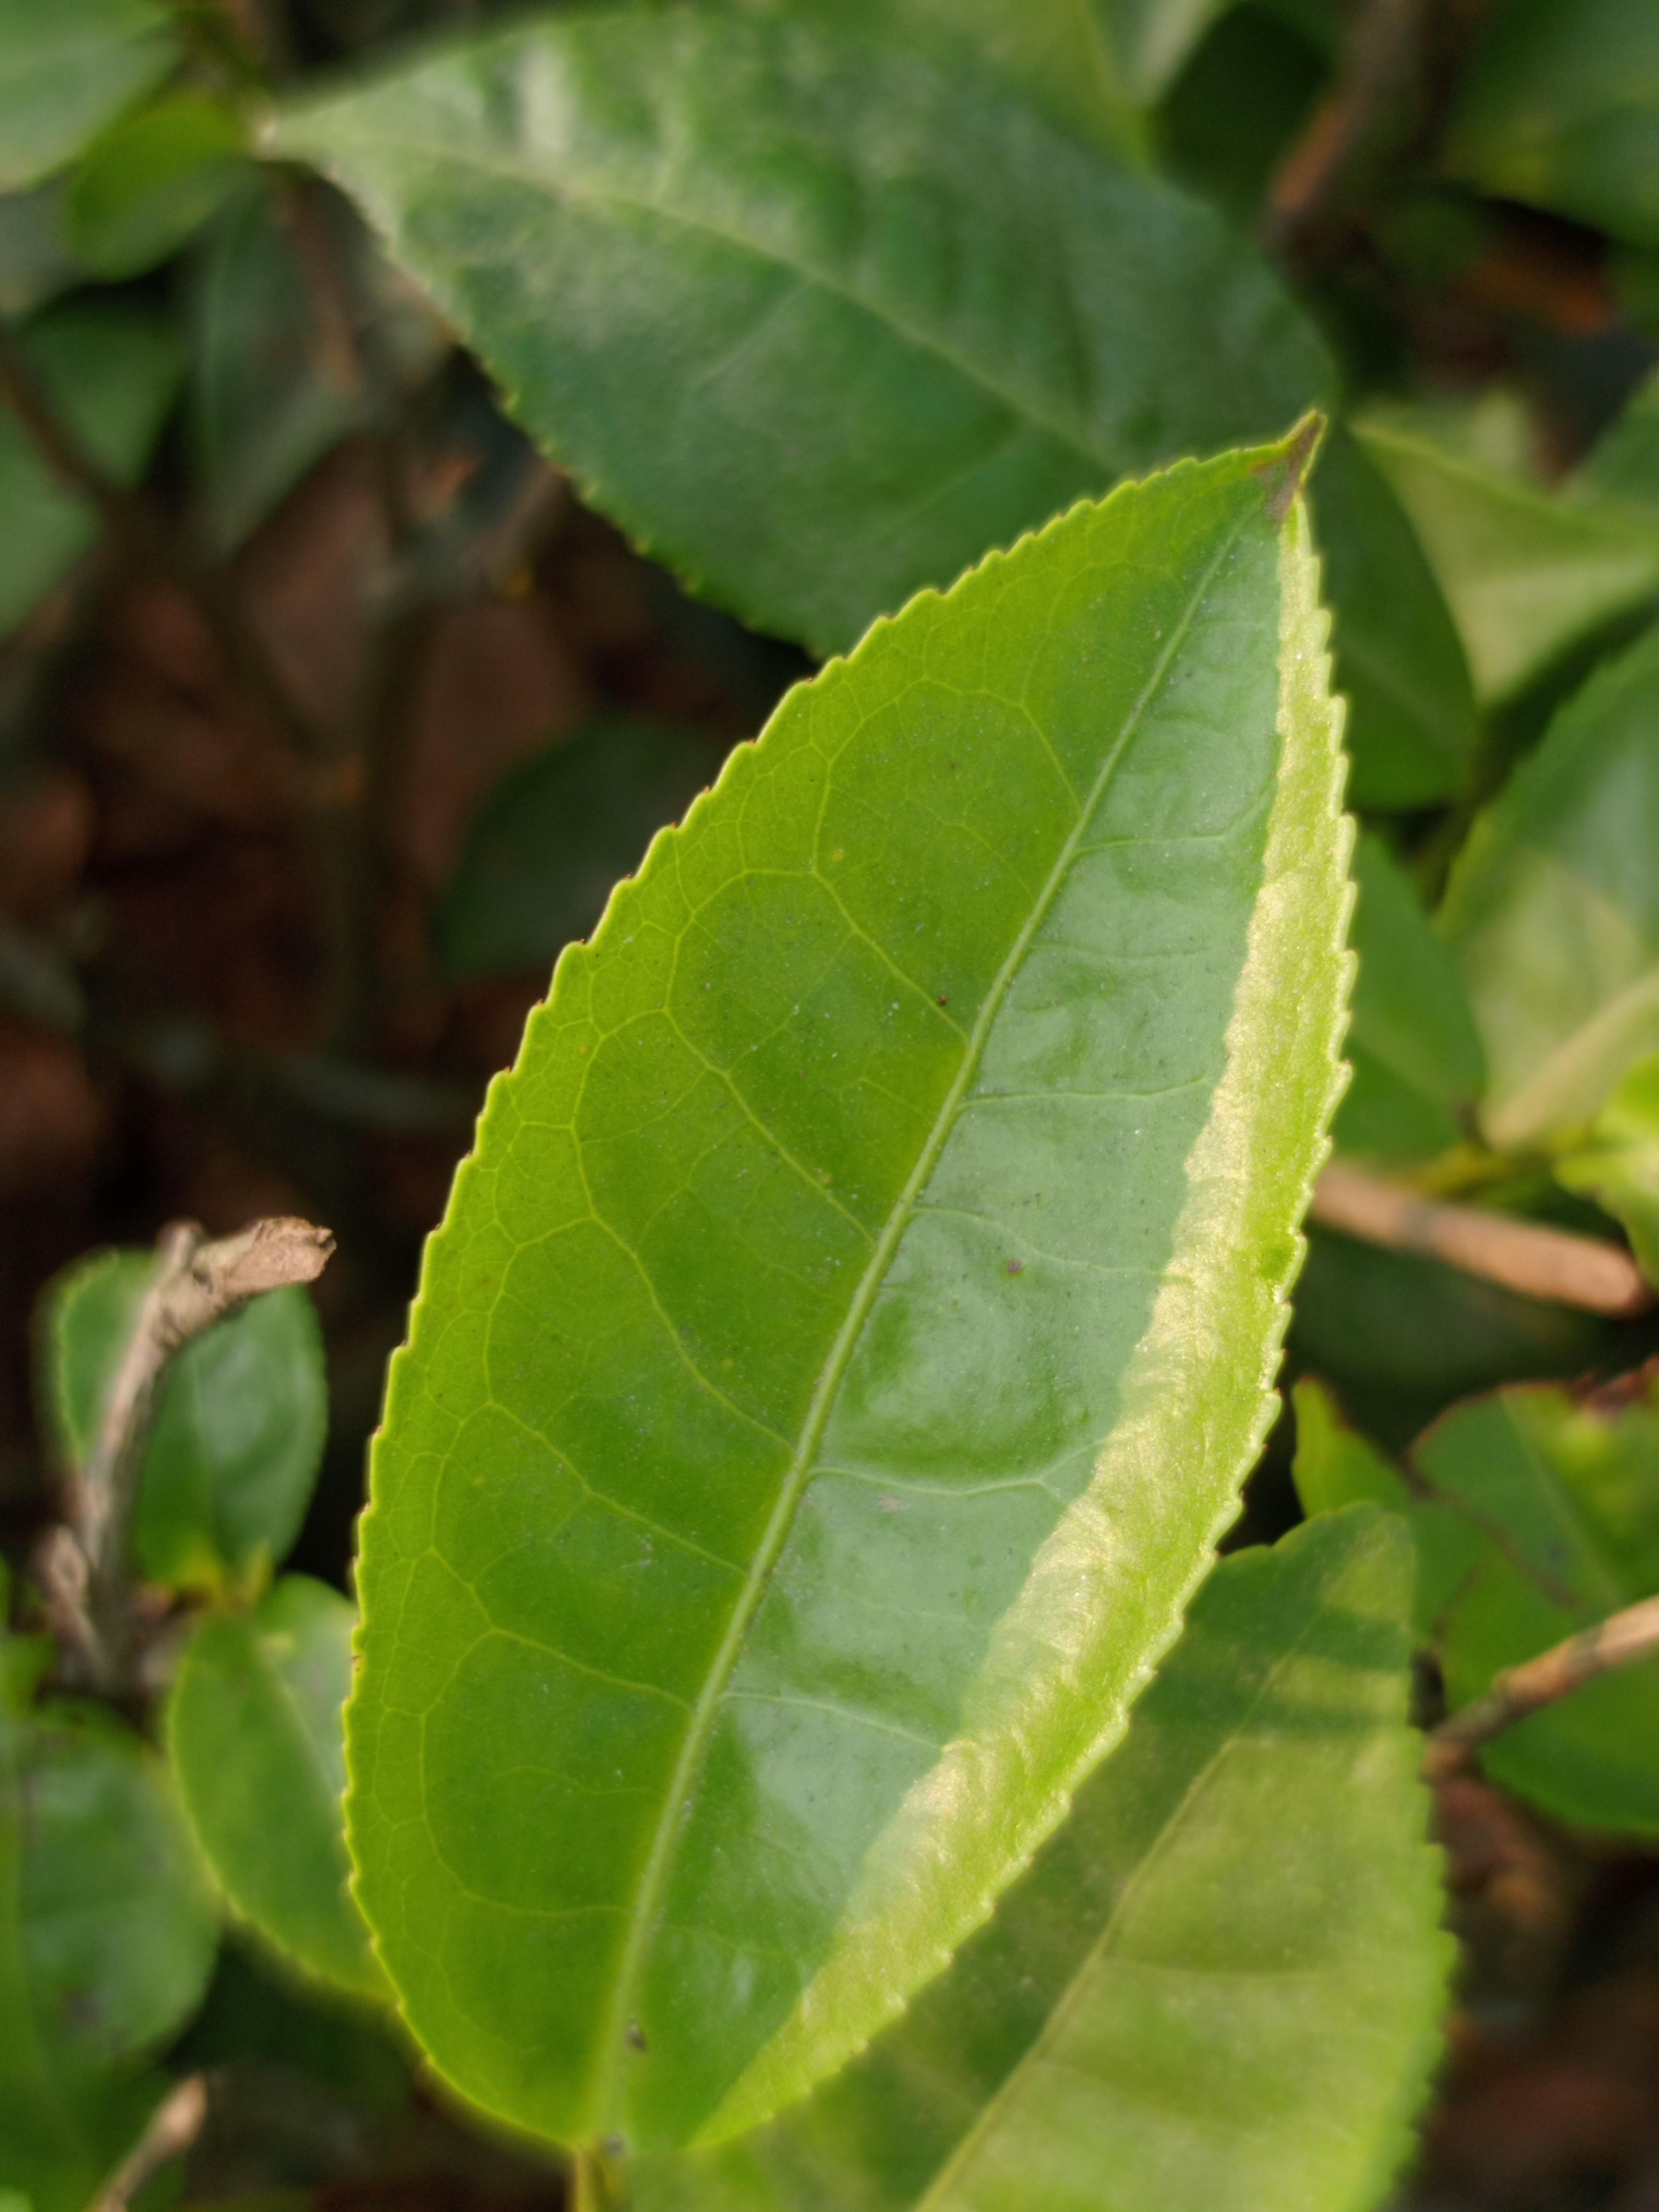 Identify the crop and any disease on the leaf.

tea, healthy leaf
